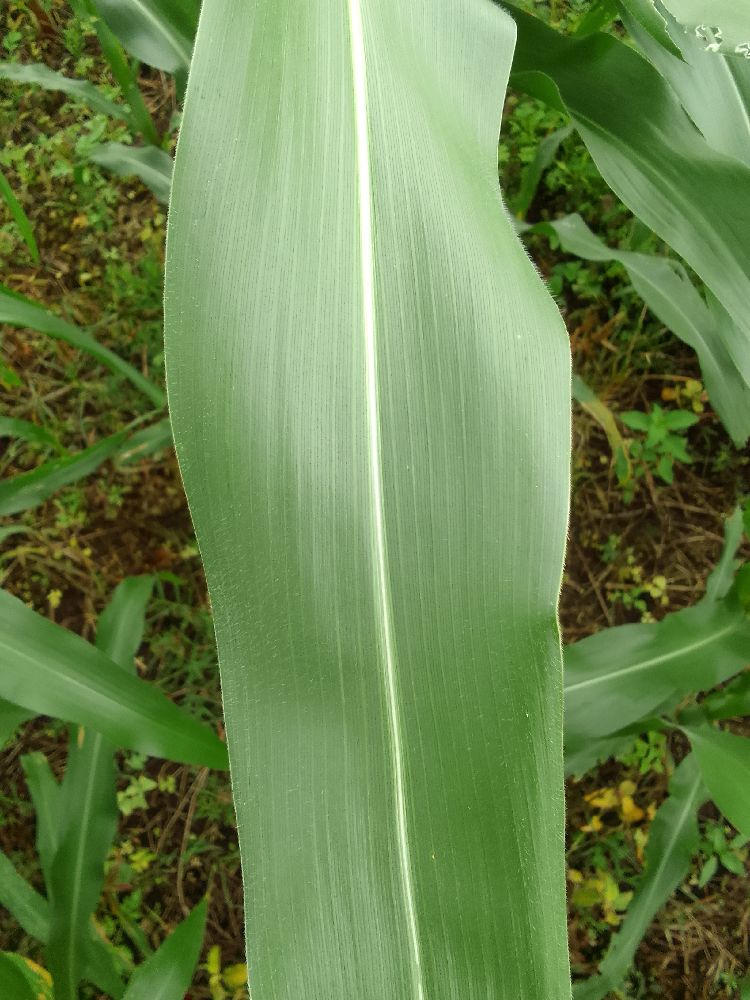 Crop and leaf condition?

maize, healthy
